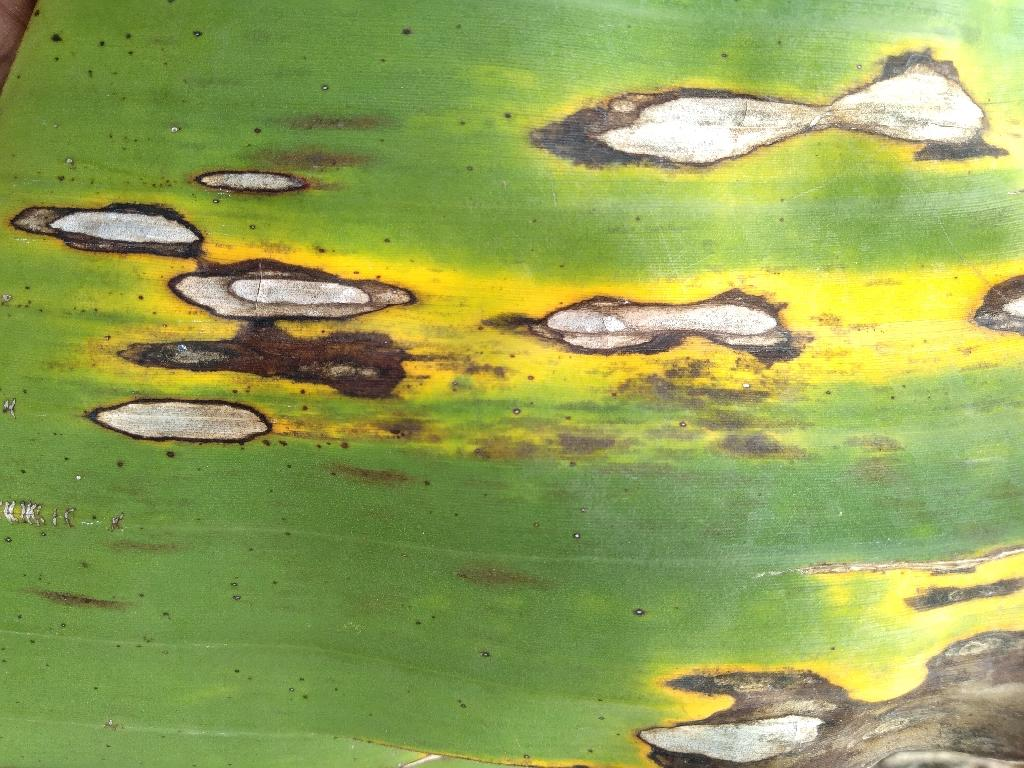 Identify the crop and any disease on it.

banana, black sigatoka
